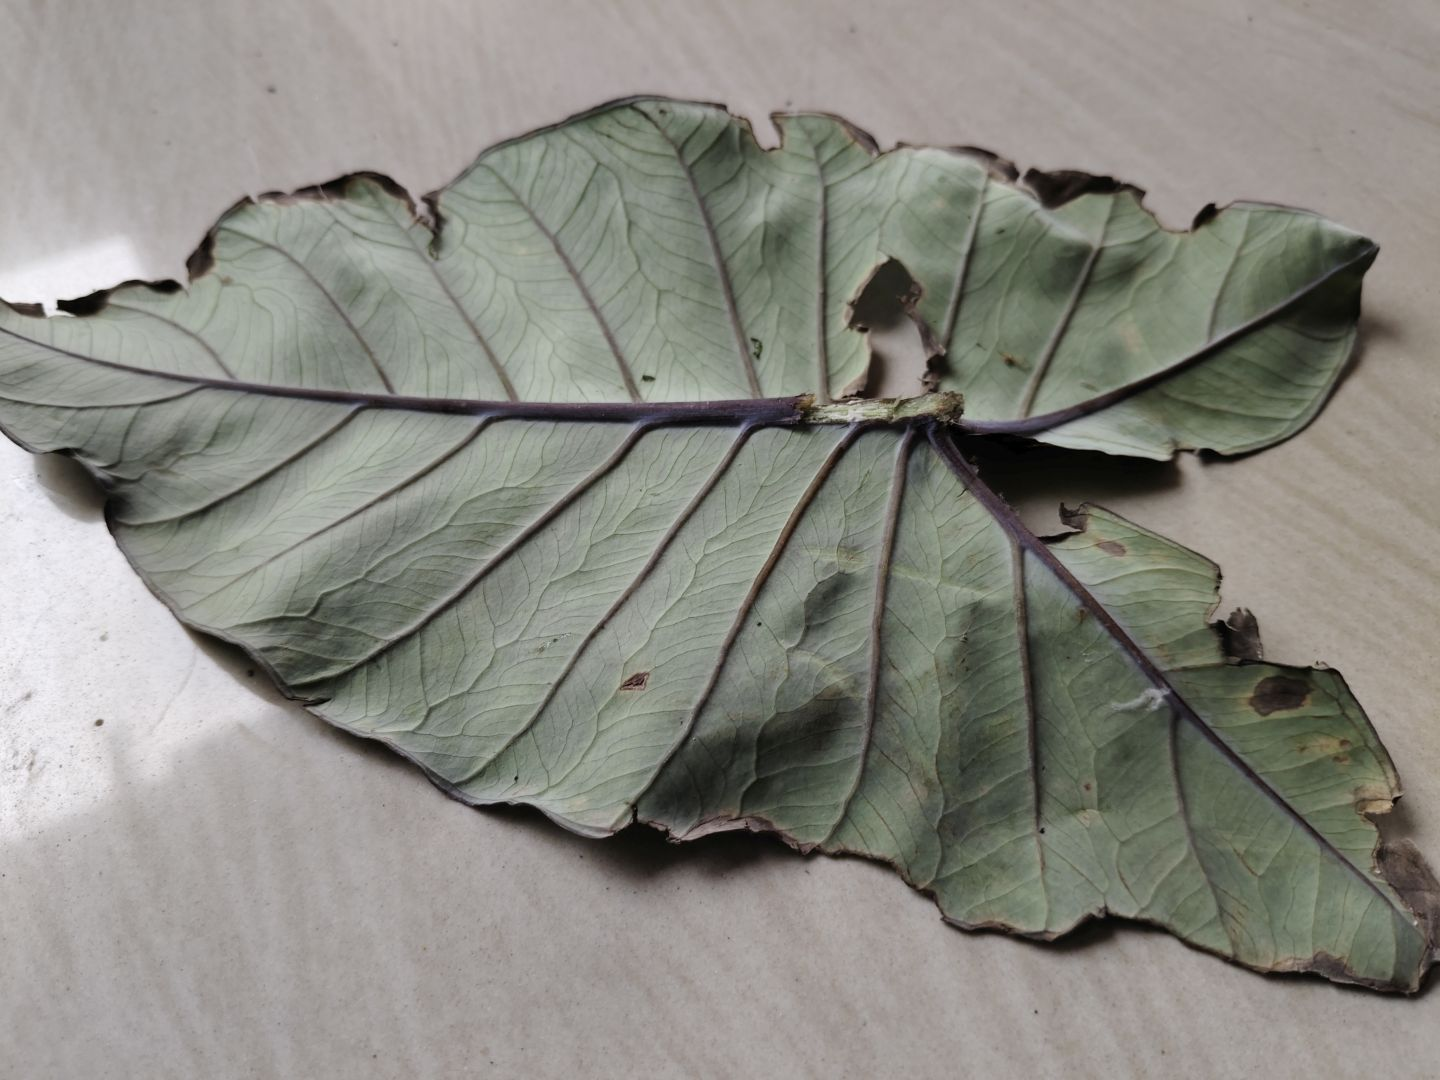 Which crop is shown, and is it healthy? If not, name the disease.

taro, leaf blight
